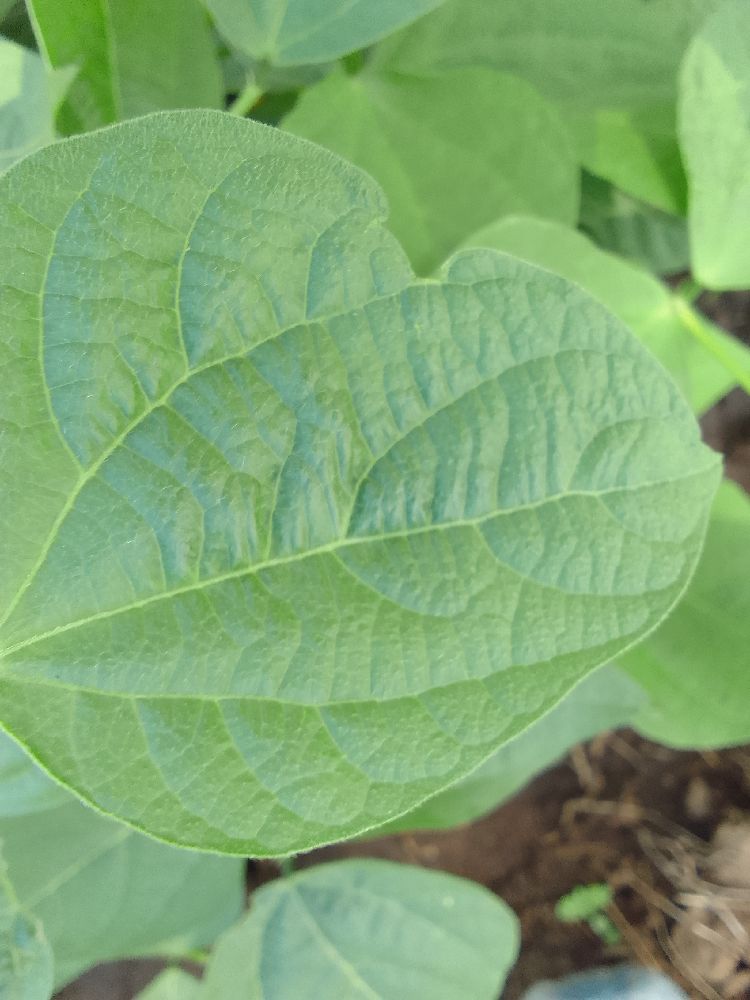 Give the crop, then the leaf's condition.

common bean, healthy
